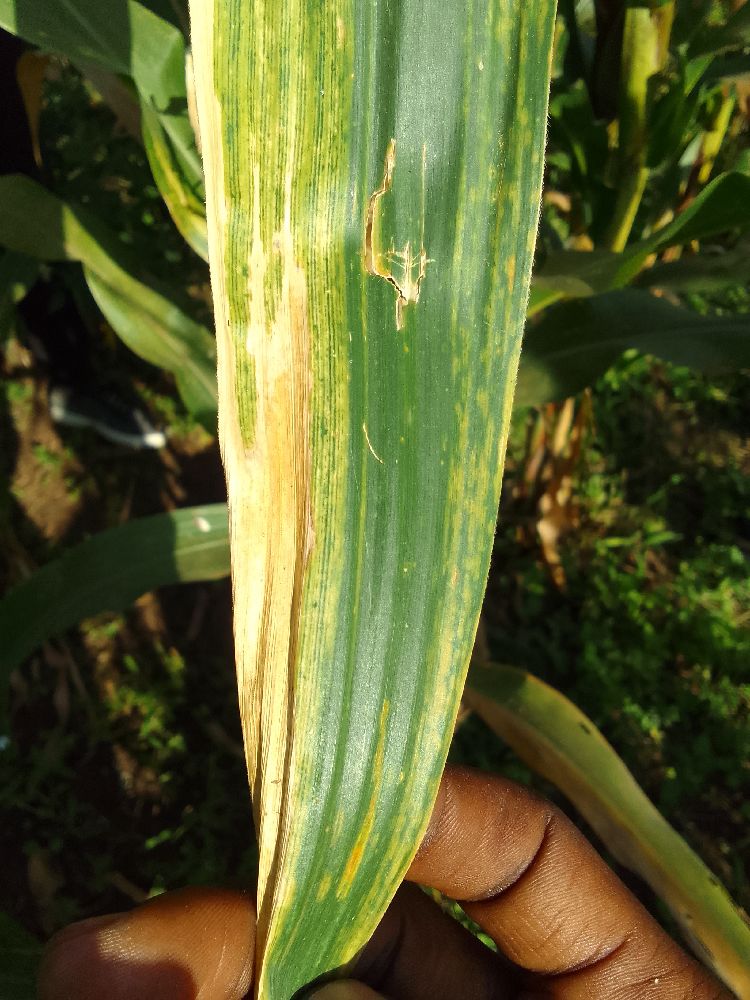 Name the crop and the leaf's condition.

maize, maize lethal necrosis
